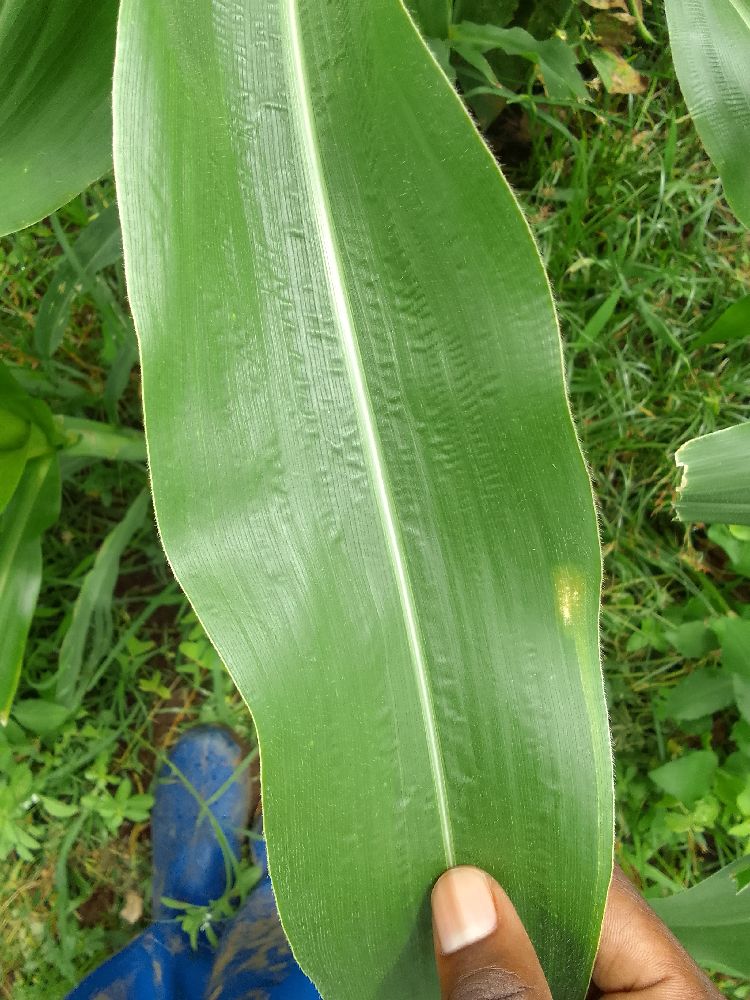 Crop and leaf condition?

maize, healthy
